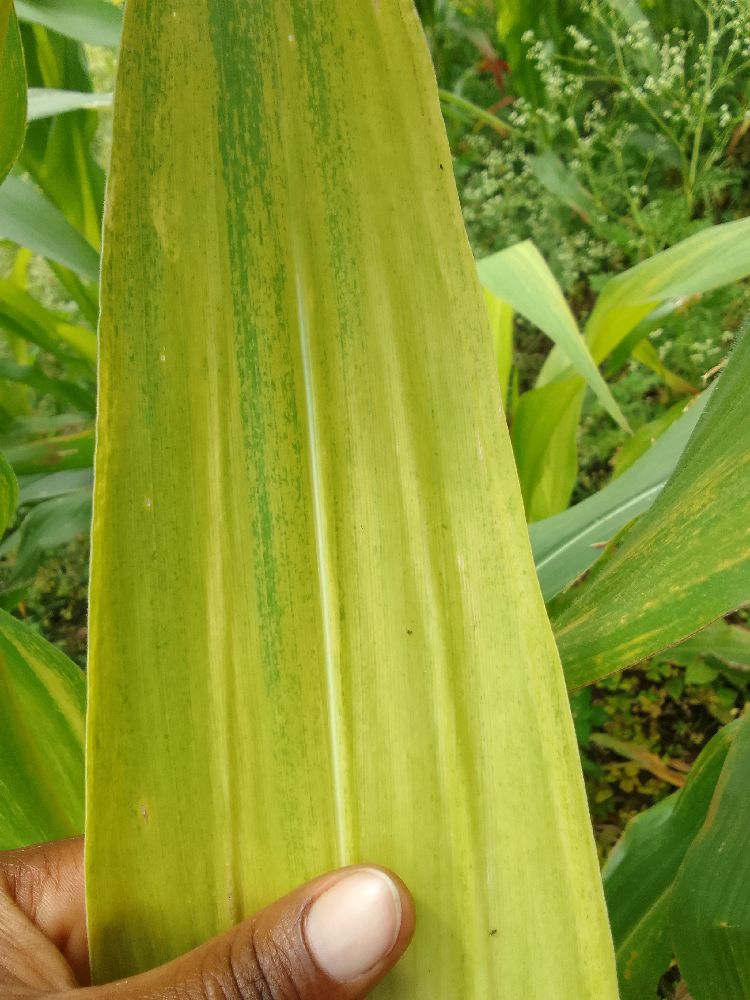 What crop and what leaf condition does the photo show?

maize, maize lethal necrosis
